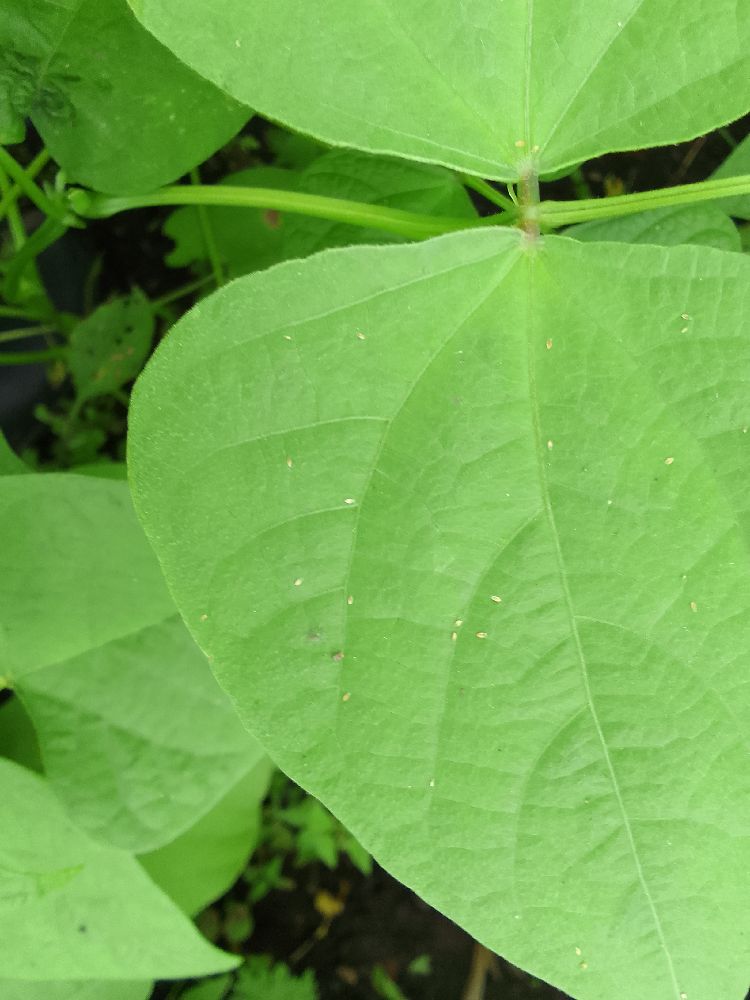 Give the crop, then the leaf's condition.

common bean, healthy
